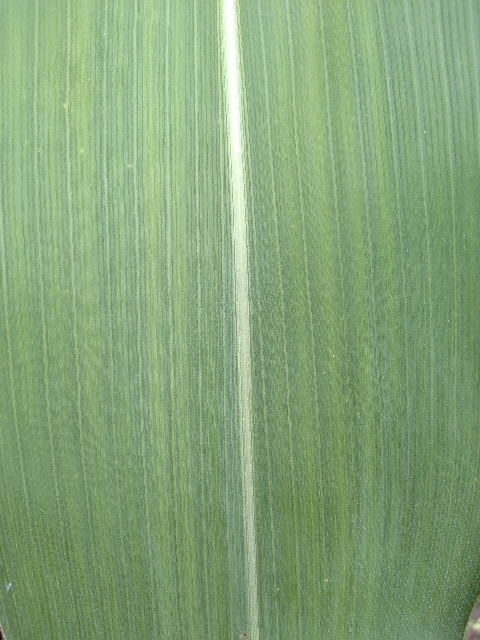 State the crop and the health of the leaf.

maize, healthy
